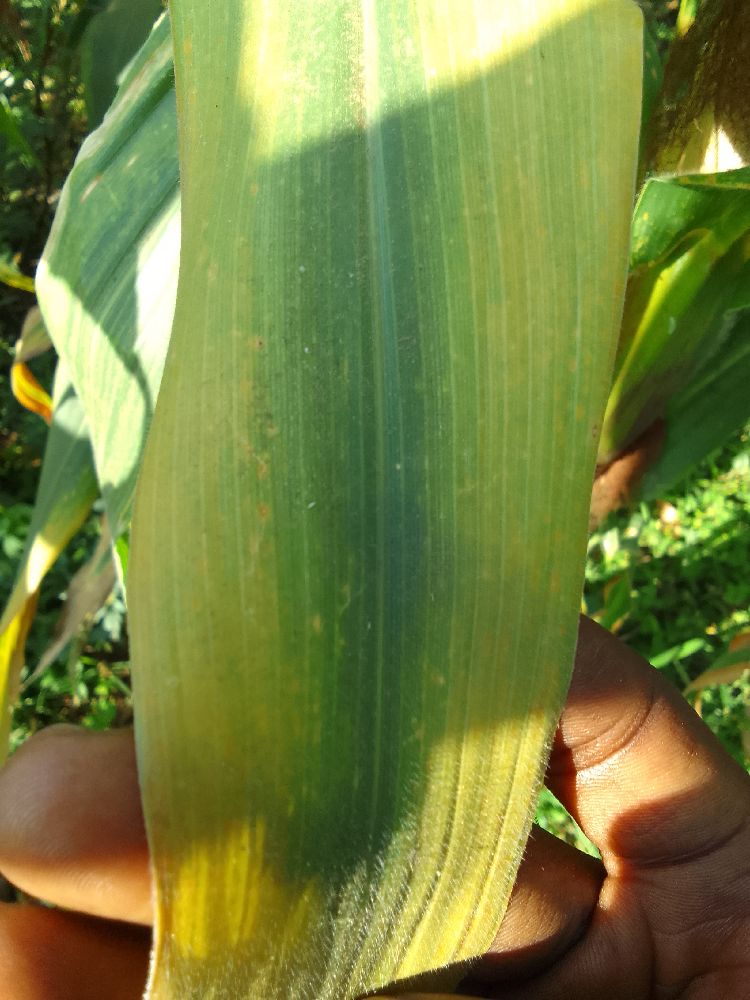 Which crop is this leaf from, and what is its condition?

maize, maize lethal necrosis
